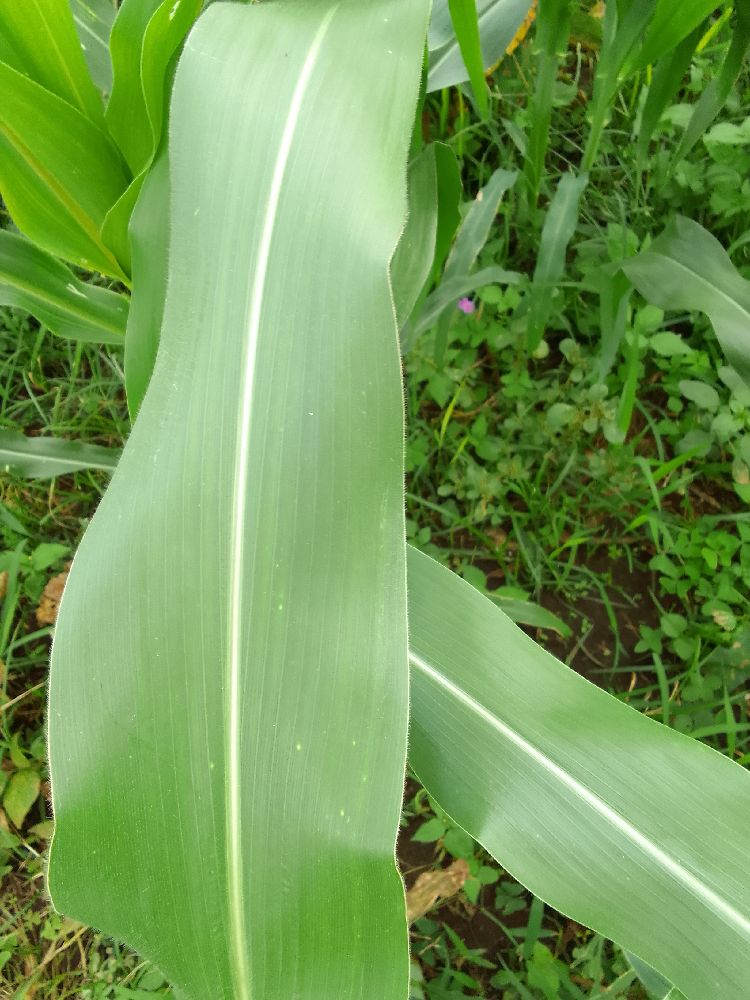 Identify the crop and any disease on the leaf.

maize, healthy
